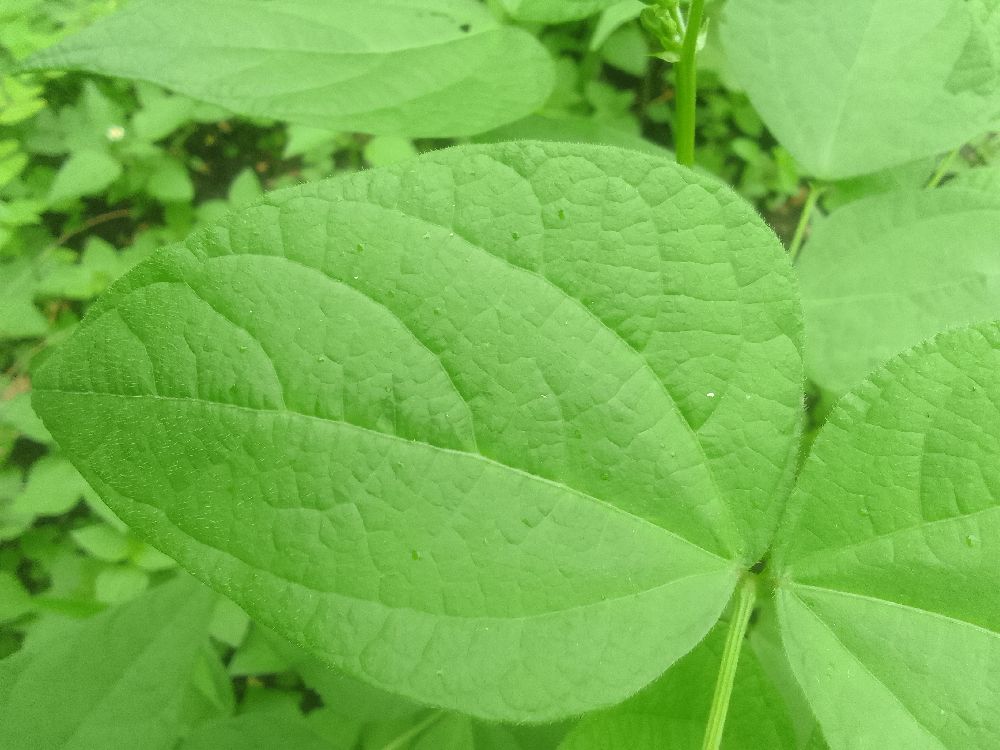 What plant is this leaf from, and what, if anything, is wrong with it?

common bean, healthy
